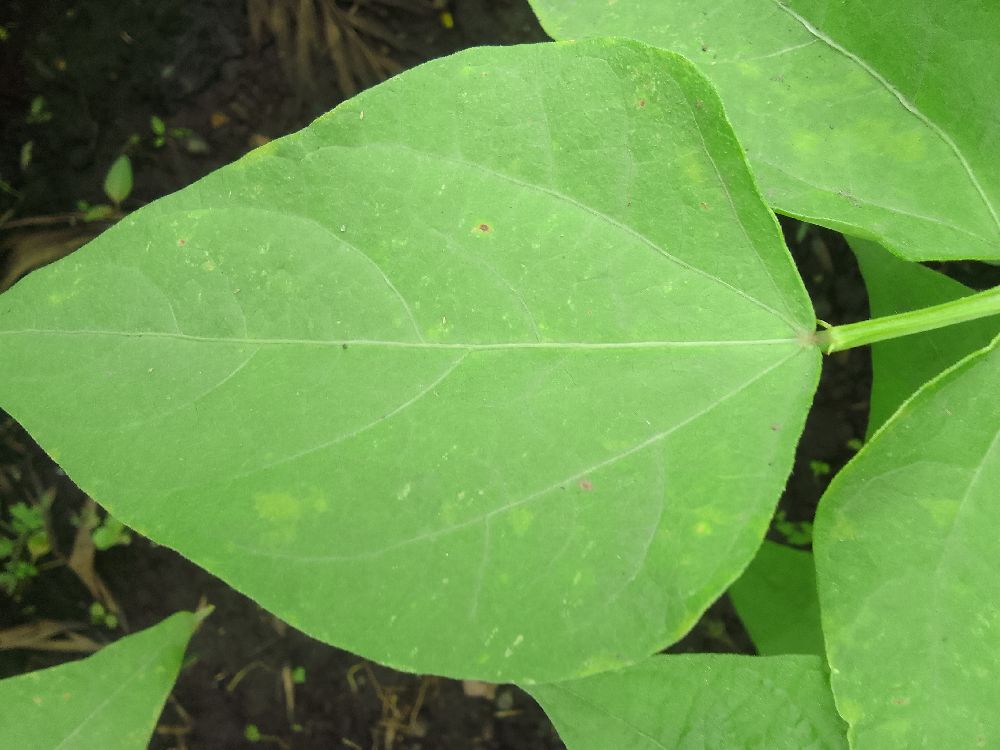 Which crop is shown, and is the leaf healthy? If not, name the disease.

common bean, healthy
